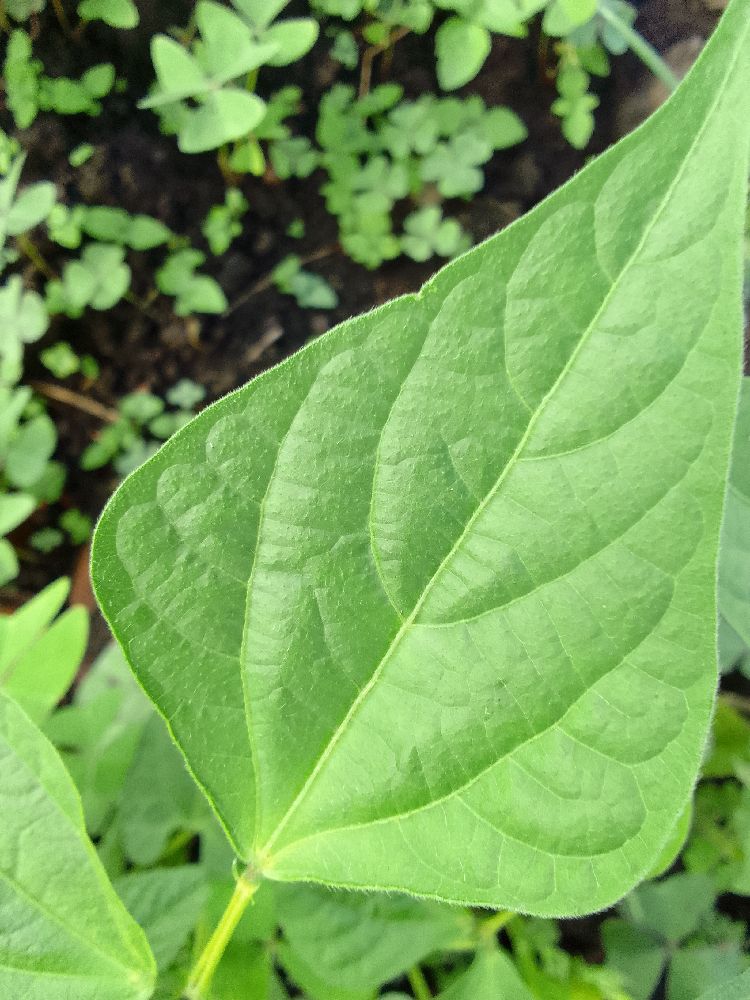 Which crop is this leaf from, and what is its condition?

common bean, healthy
